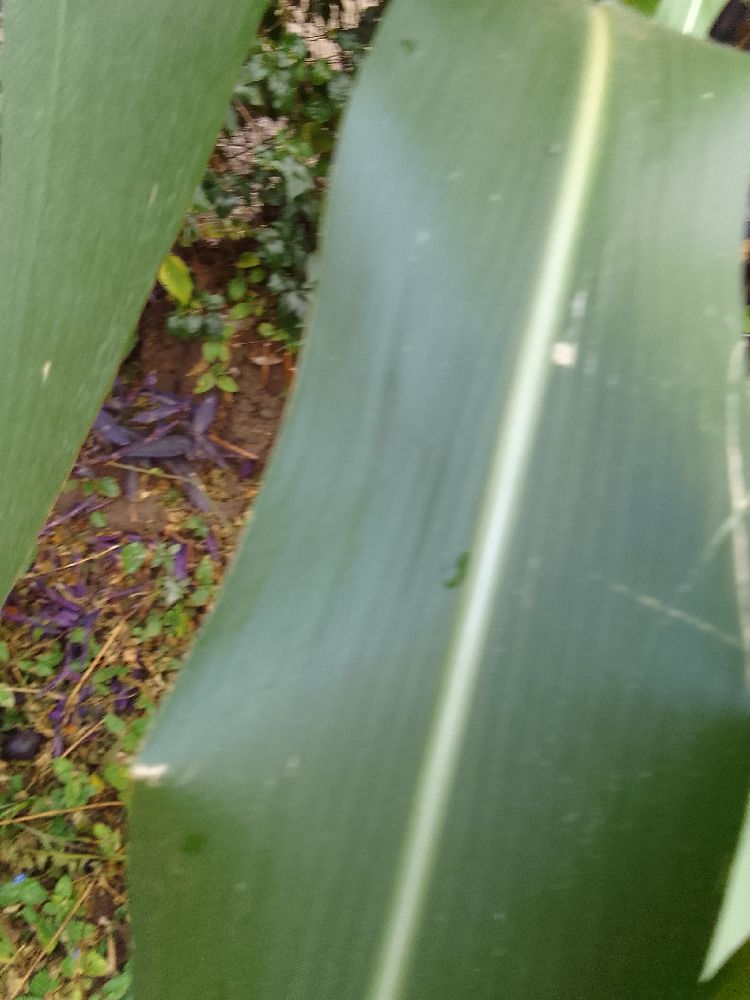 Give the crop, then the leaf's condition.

maize, healthy
